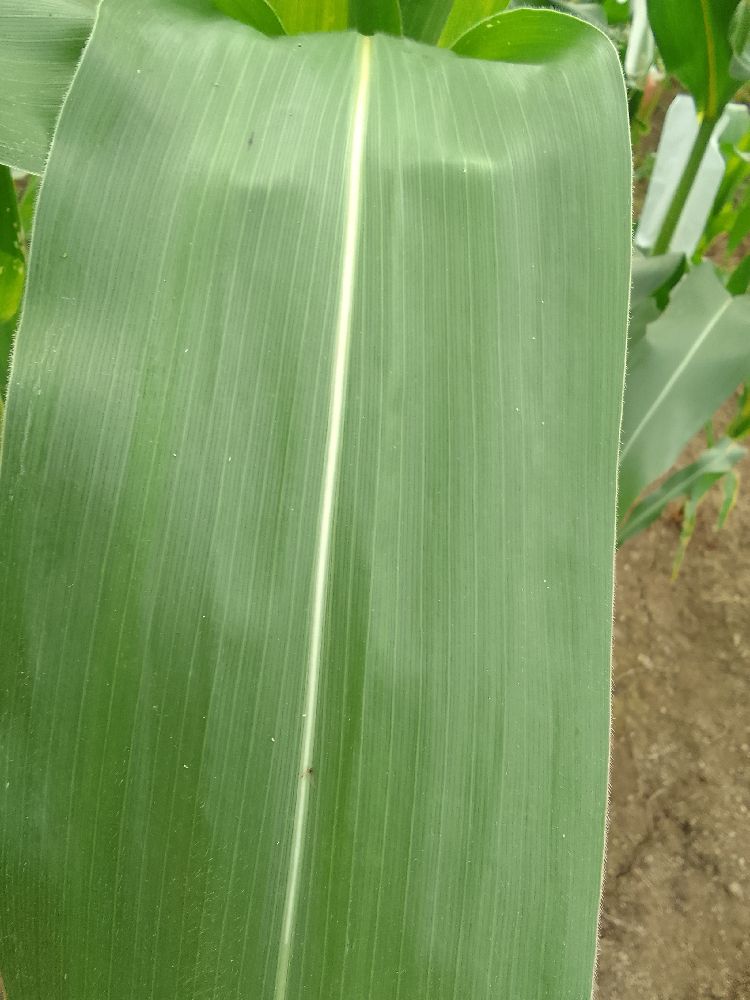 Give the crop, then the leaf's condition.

maize, healthy
